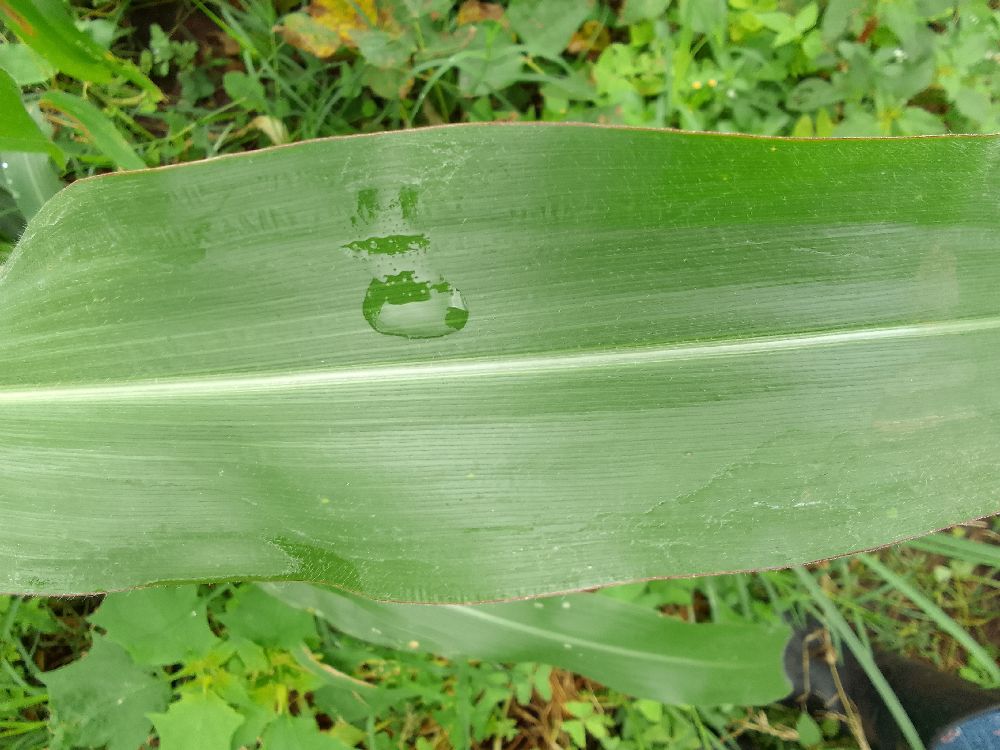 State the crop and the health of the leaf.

maize, healthy
